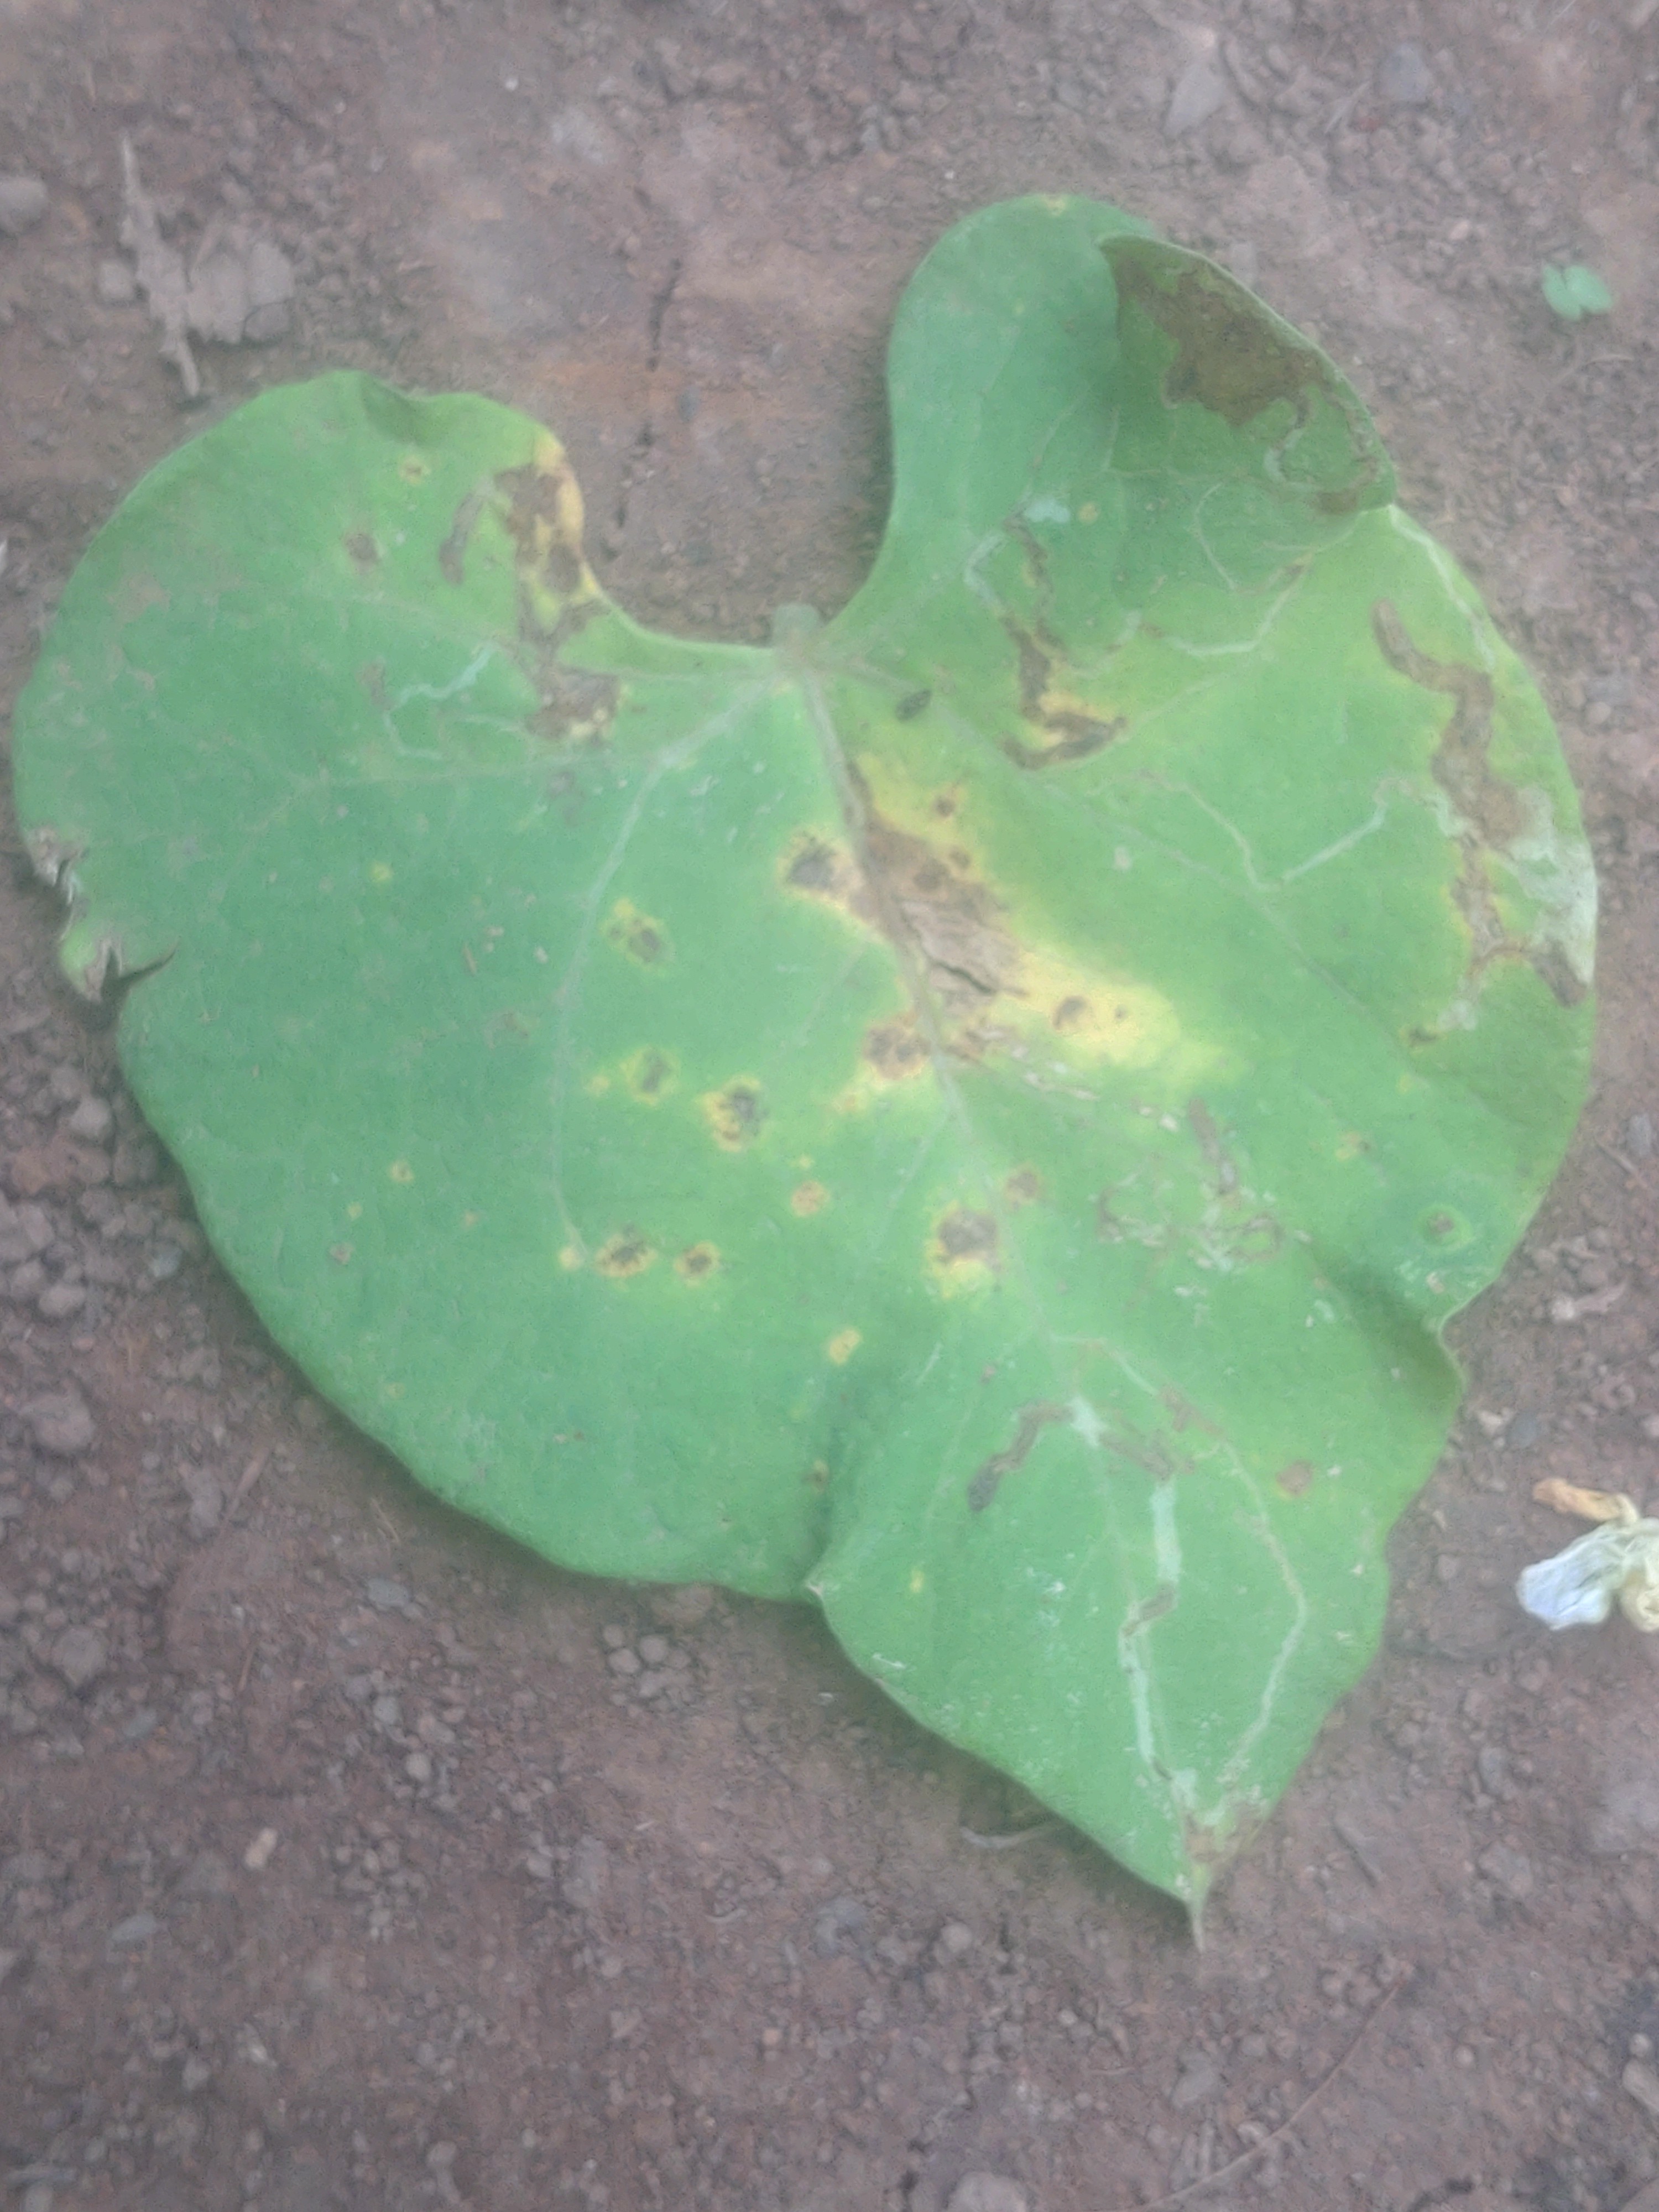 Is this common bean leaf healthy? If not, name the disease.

rust
